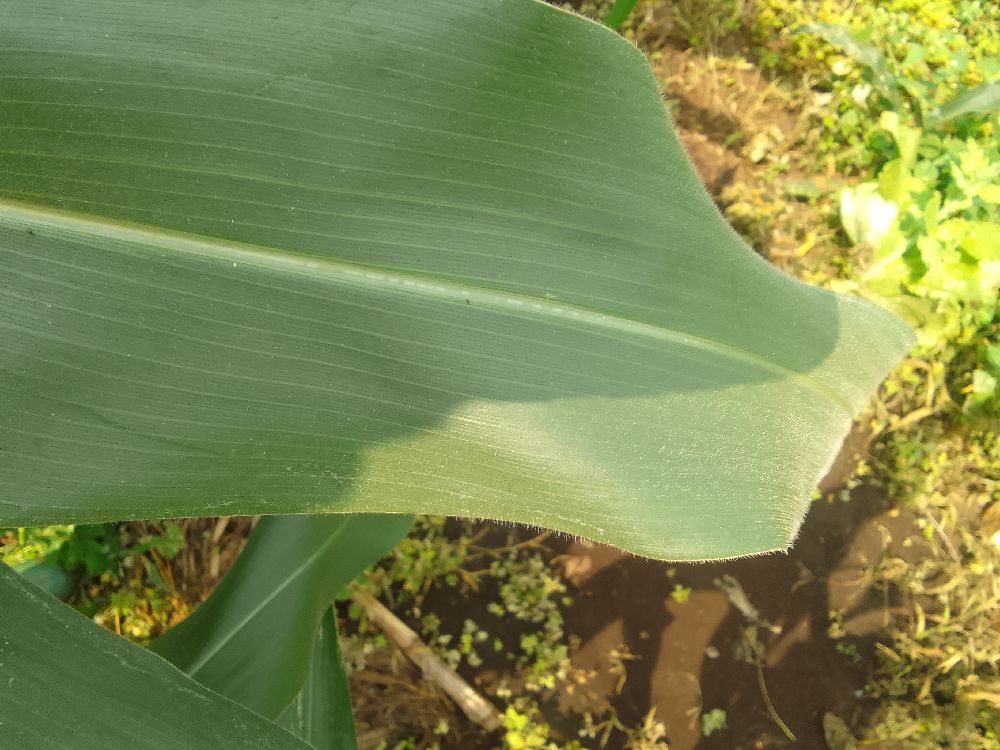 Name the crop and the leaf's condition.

maize, healthy
